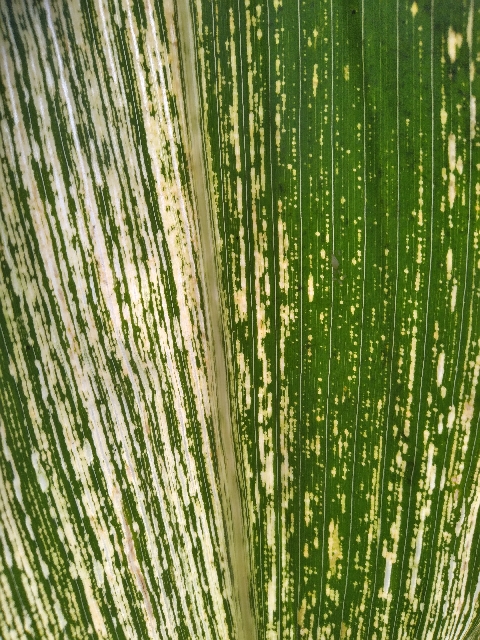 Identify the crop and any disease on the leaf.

maize, maize streak virus
